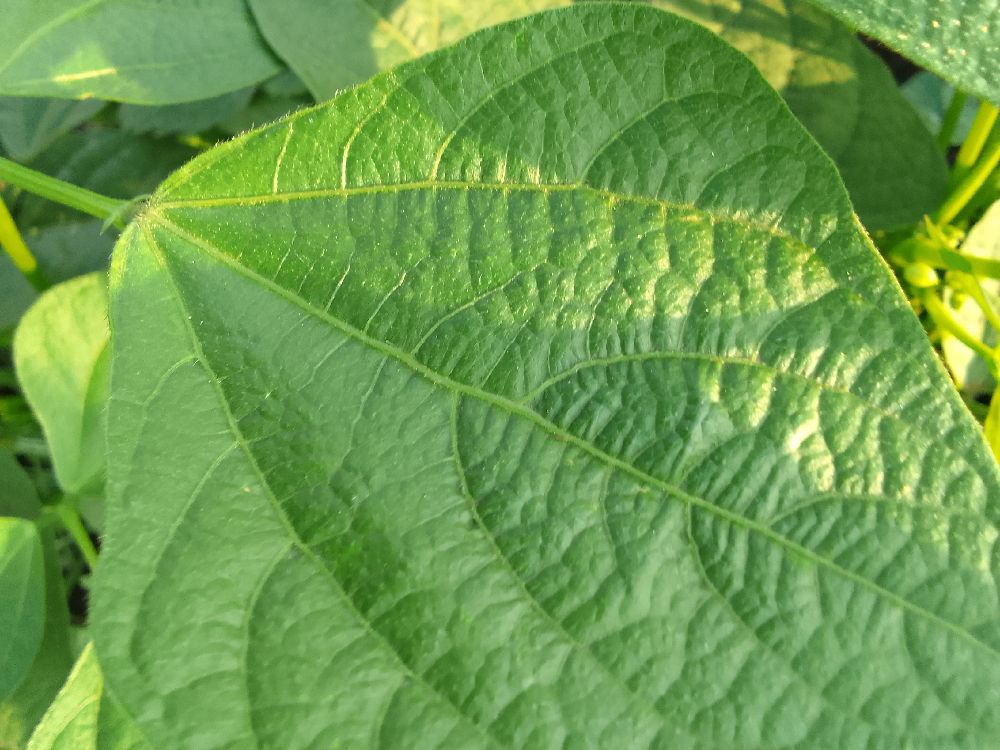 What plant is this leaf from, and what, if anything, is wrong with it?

common bean, healthy
